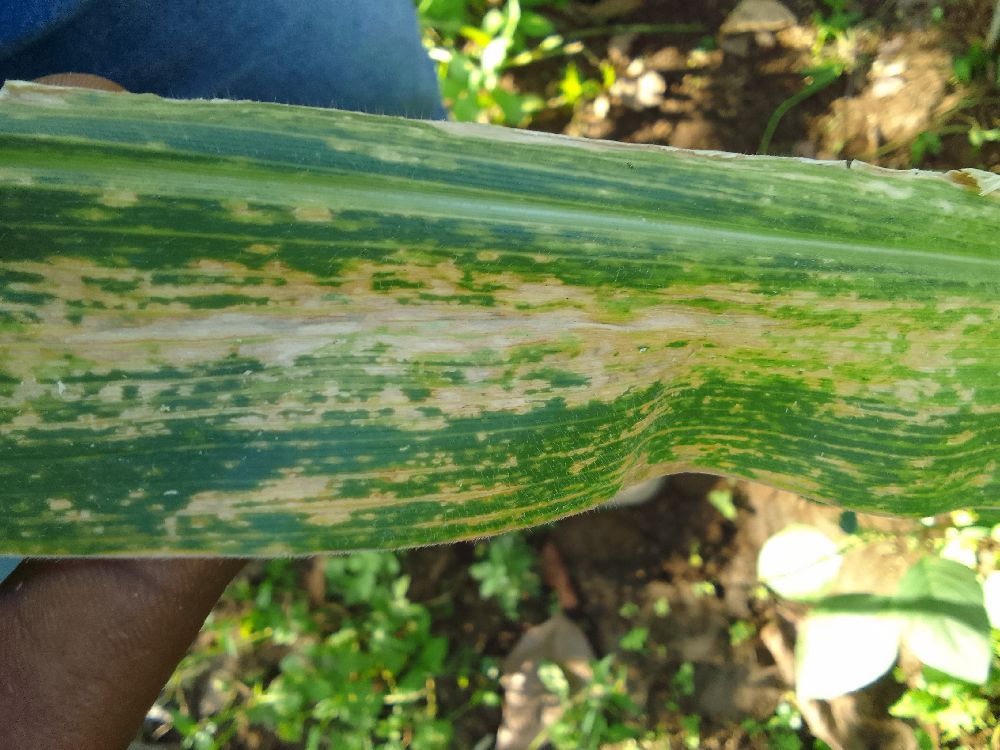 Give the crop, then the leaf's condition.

maize, maize lethal necrosis
